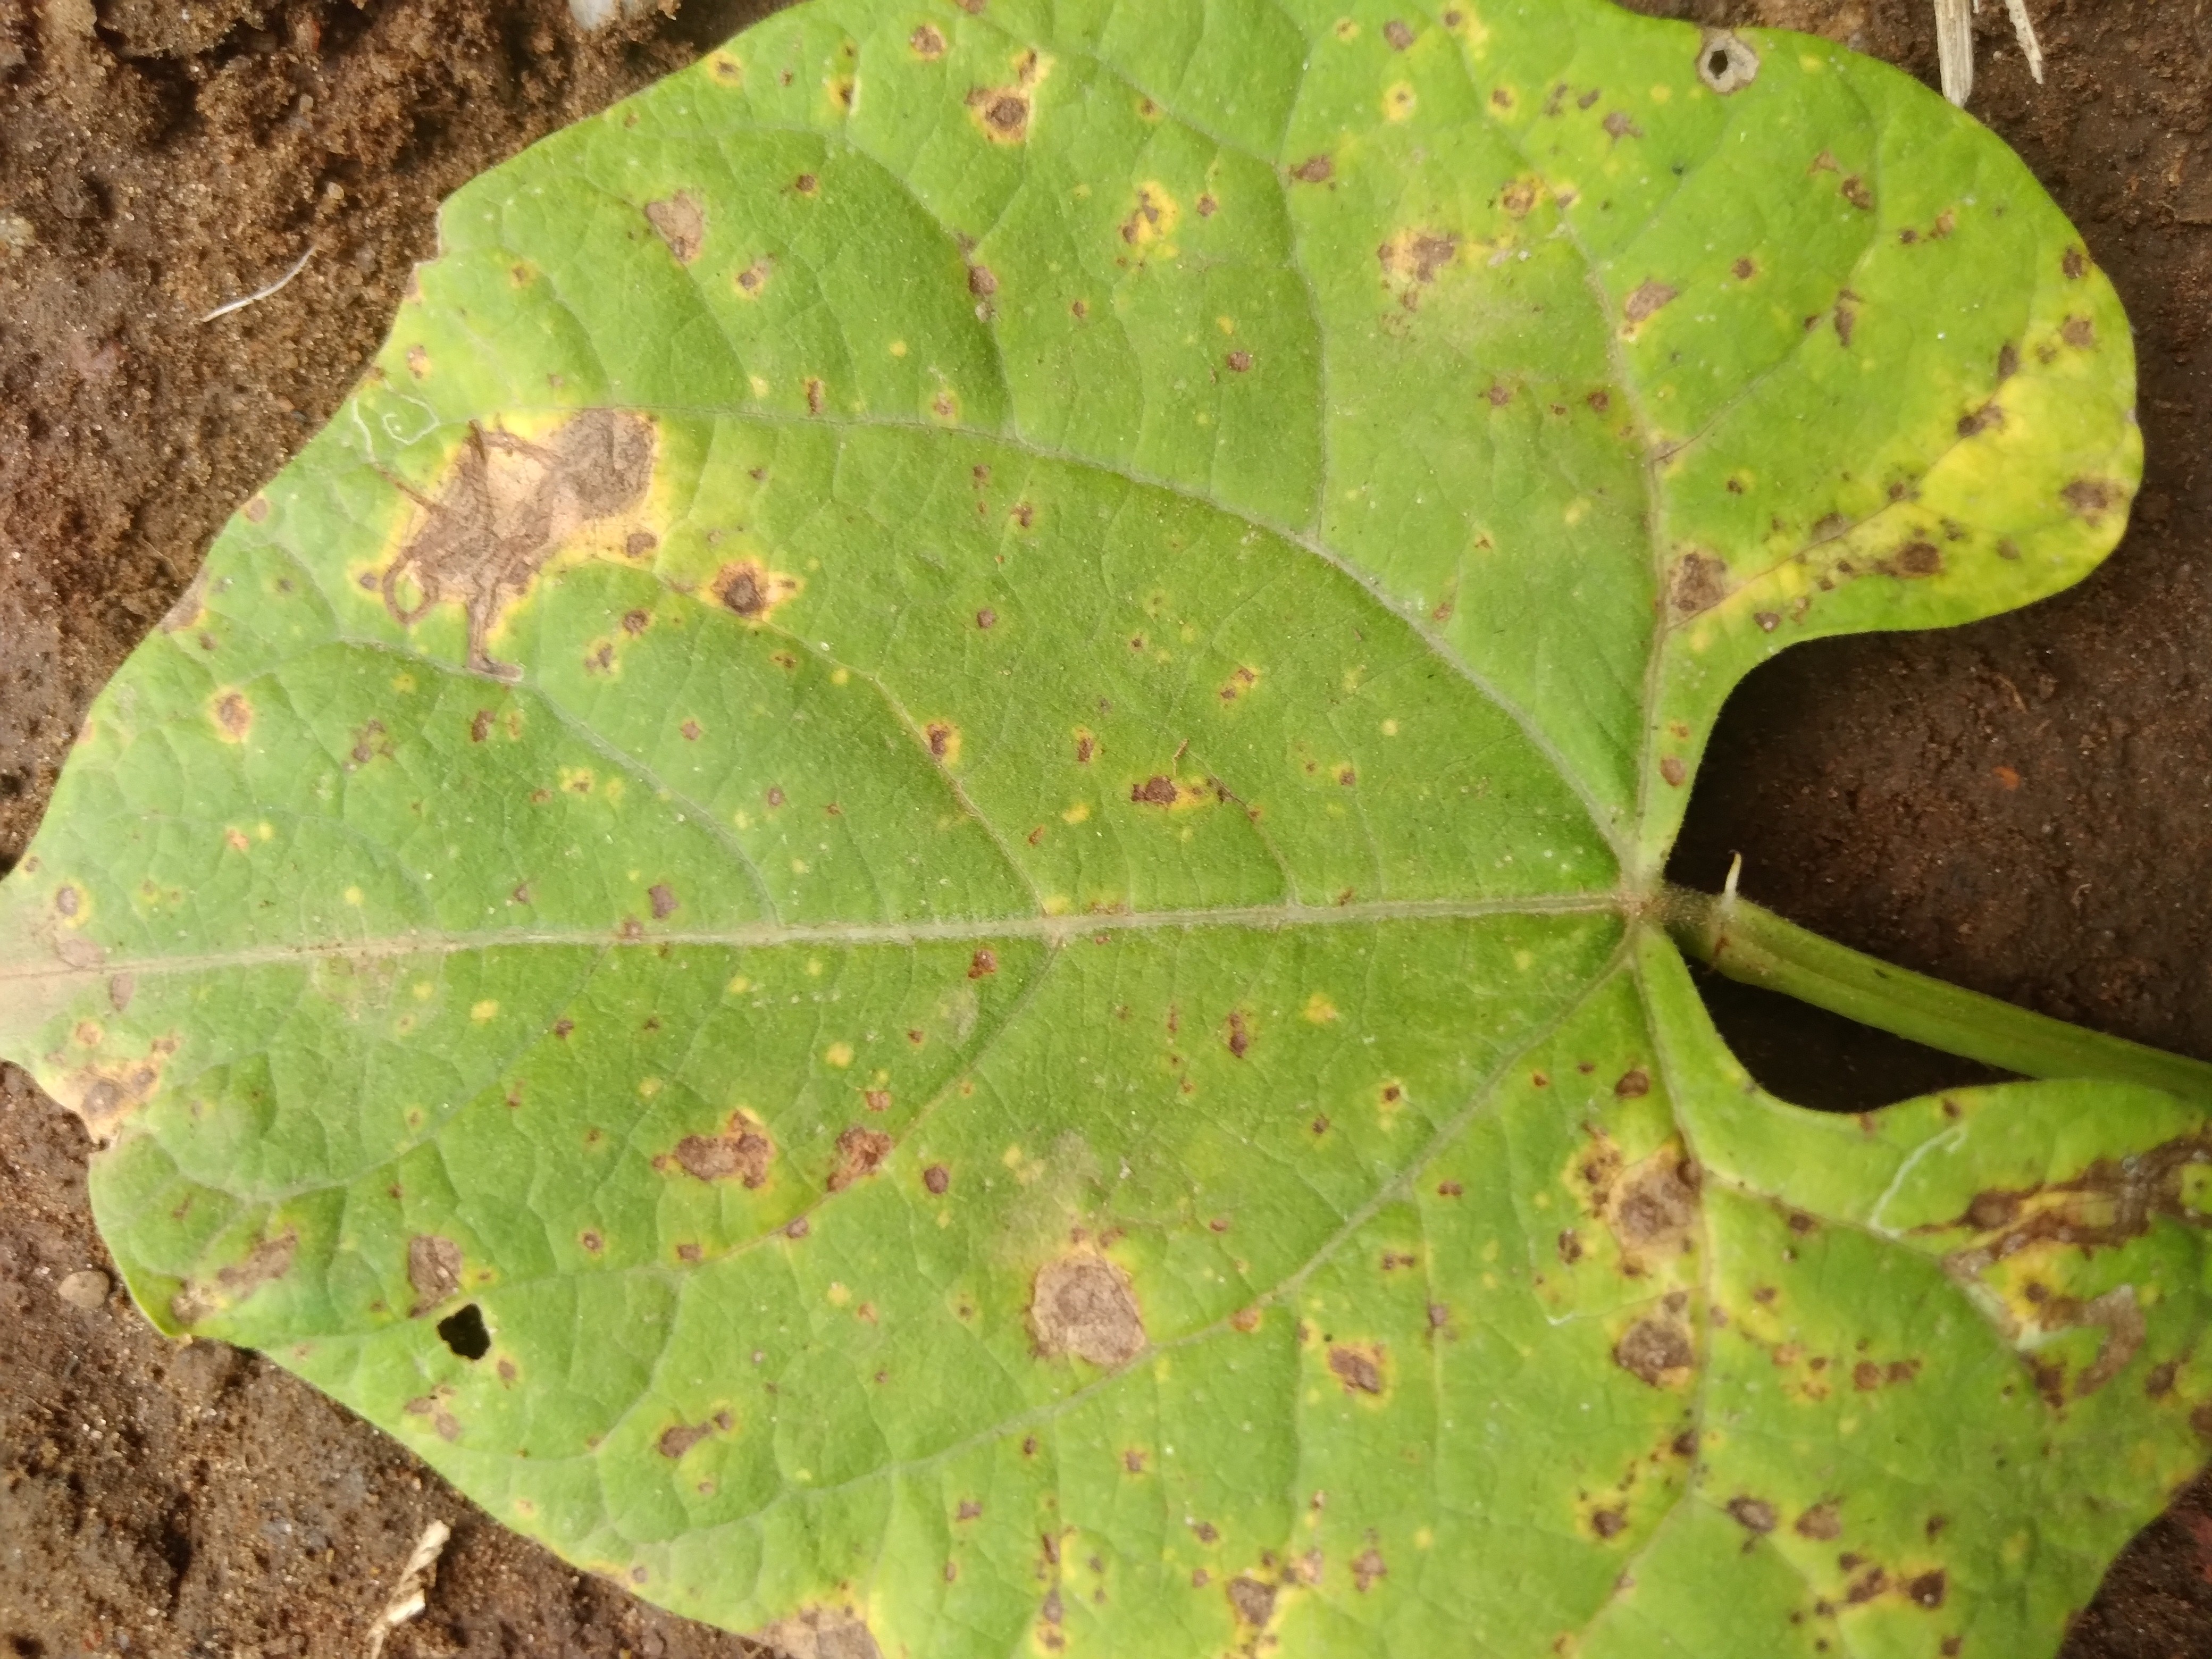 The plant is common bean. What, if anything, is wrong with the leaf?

rust
